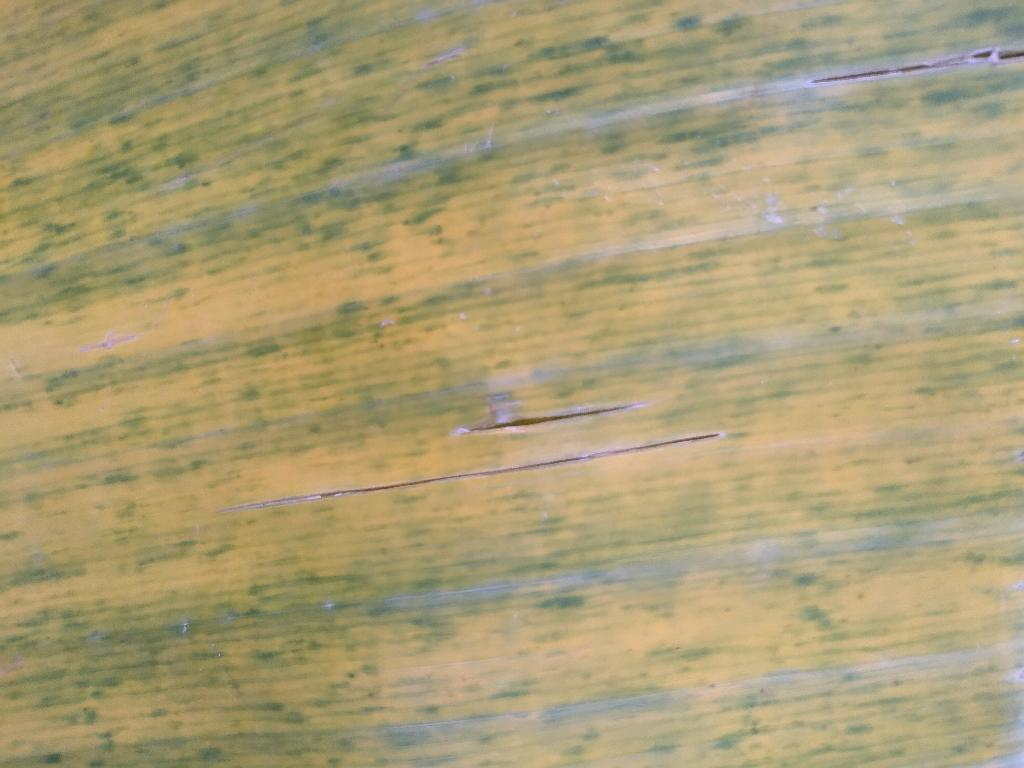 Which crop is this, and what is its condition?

banana, fusarium wilt race 1
